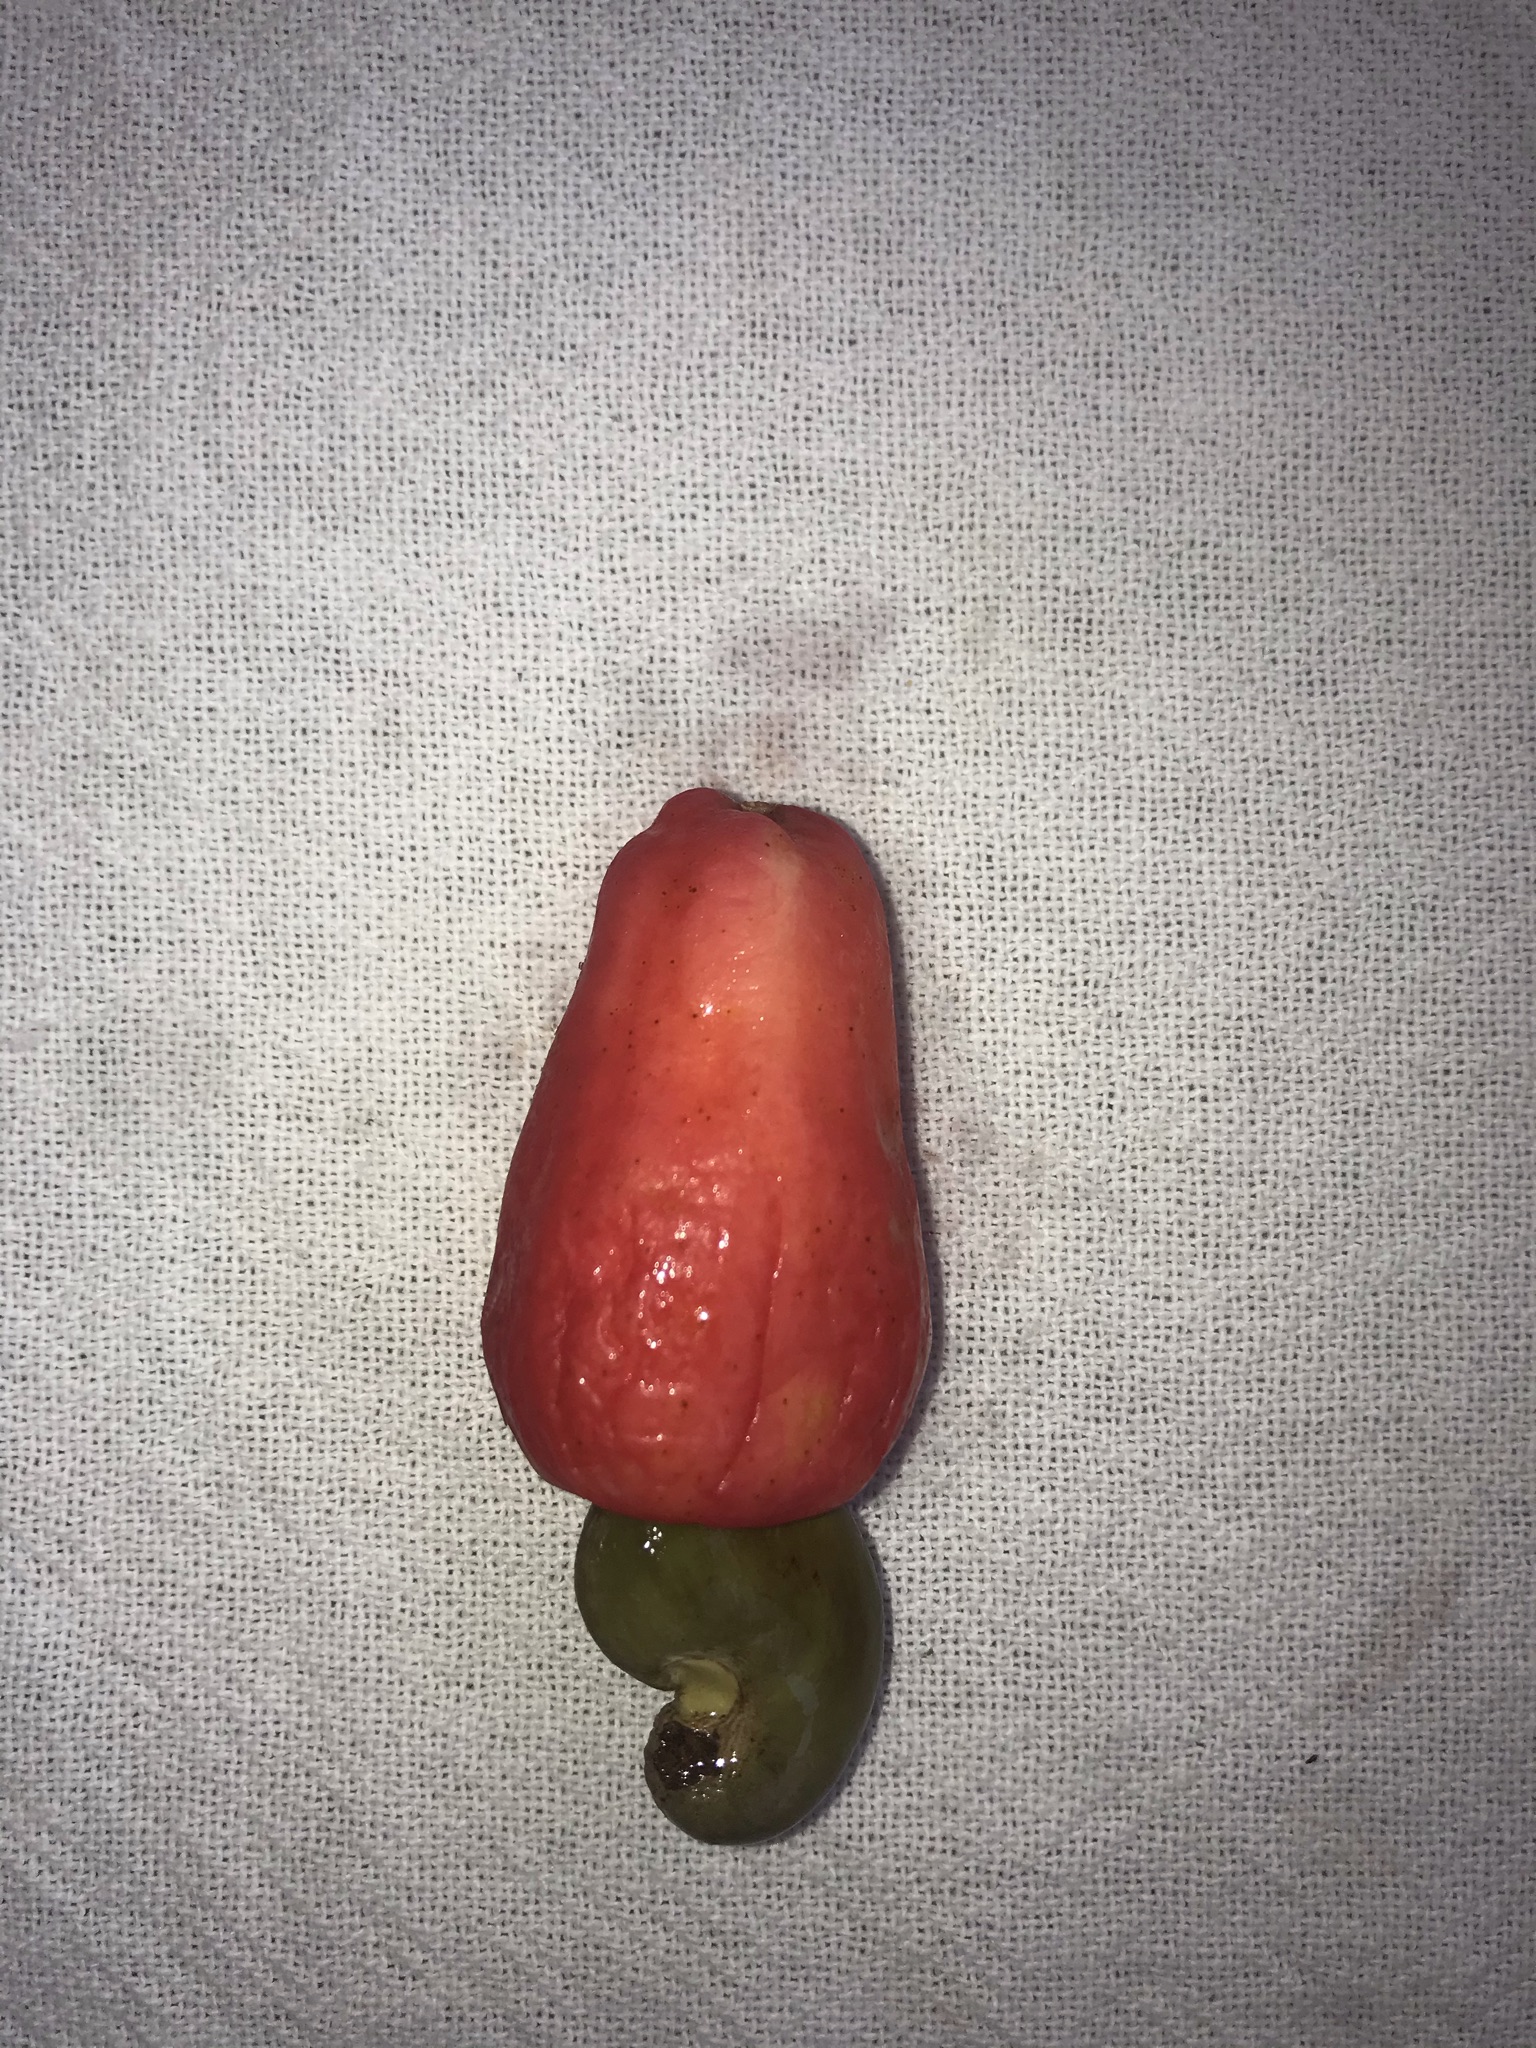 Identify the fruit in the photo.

caju vermelho
